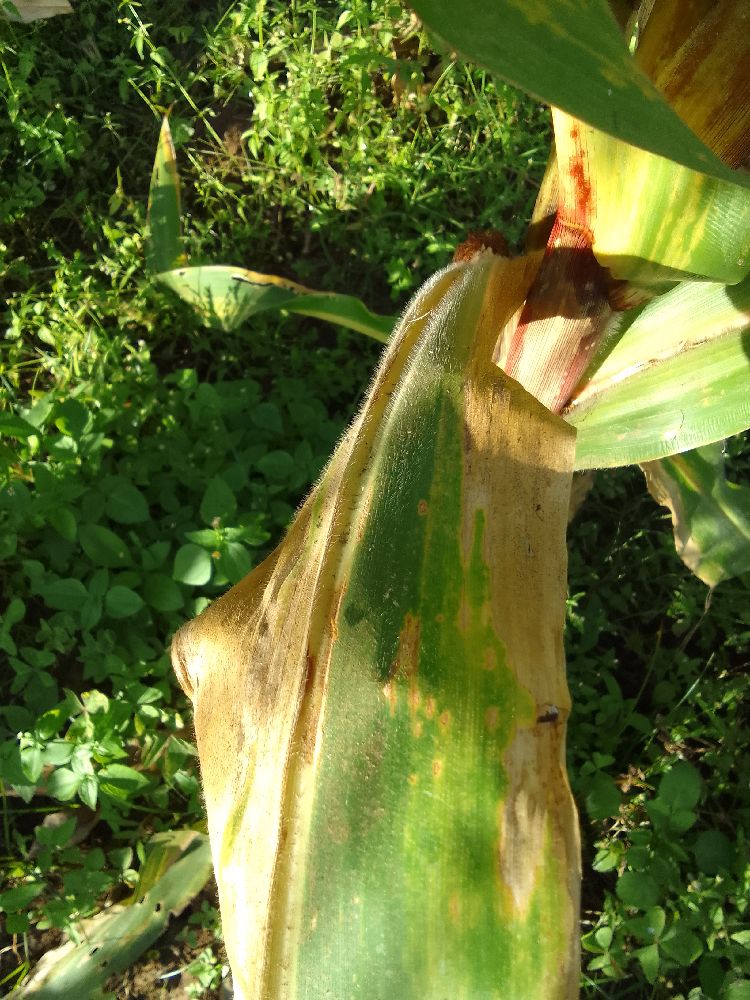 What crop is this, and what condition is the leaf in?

maize, maize lethal necrosis
